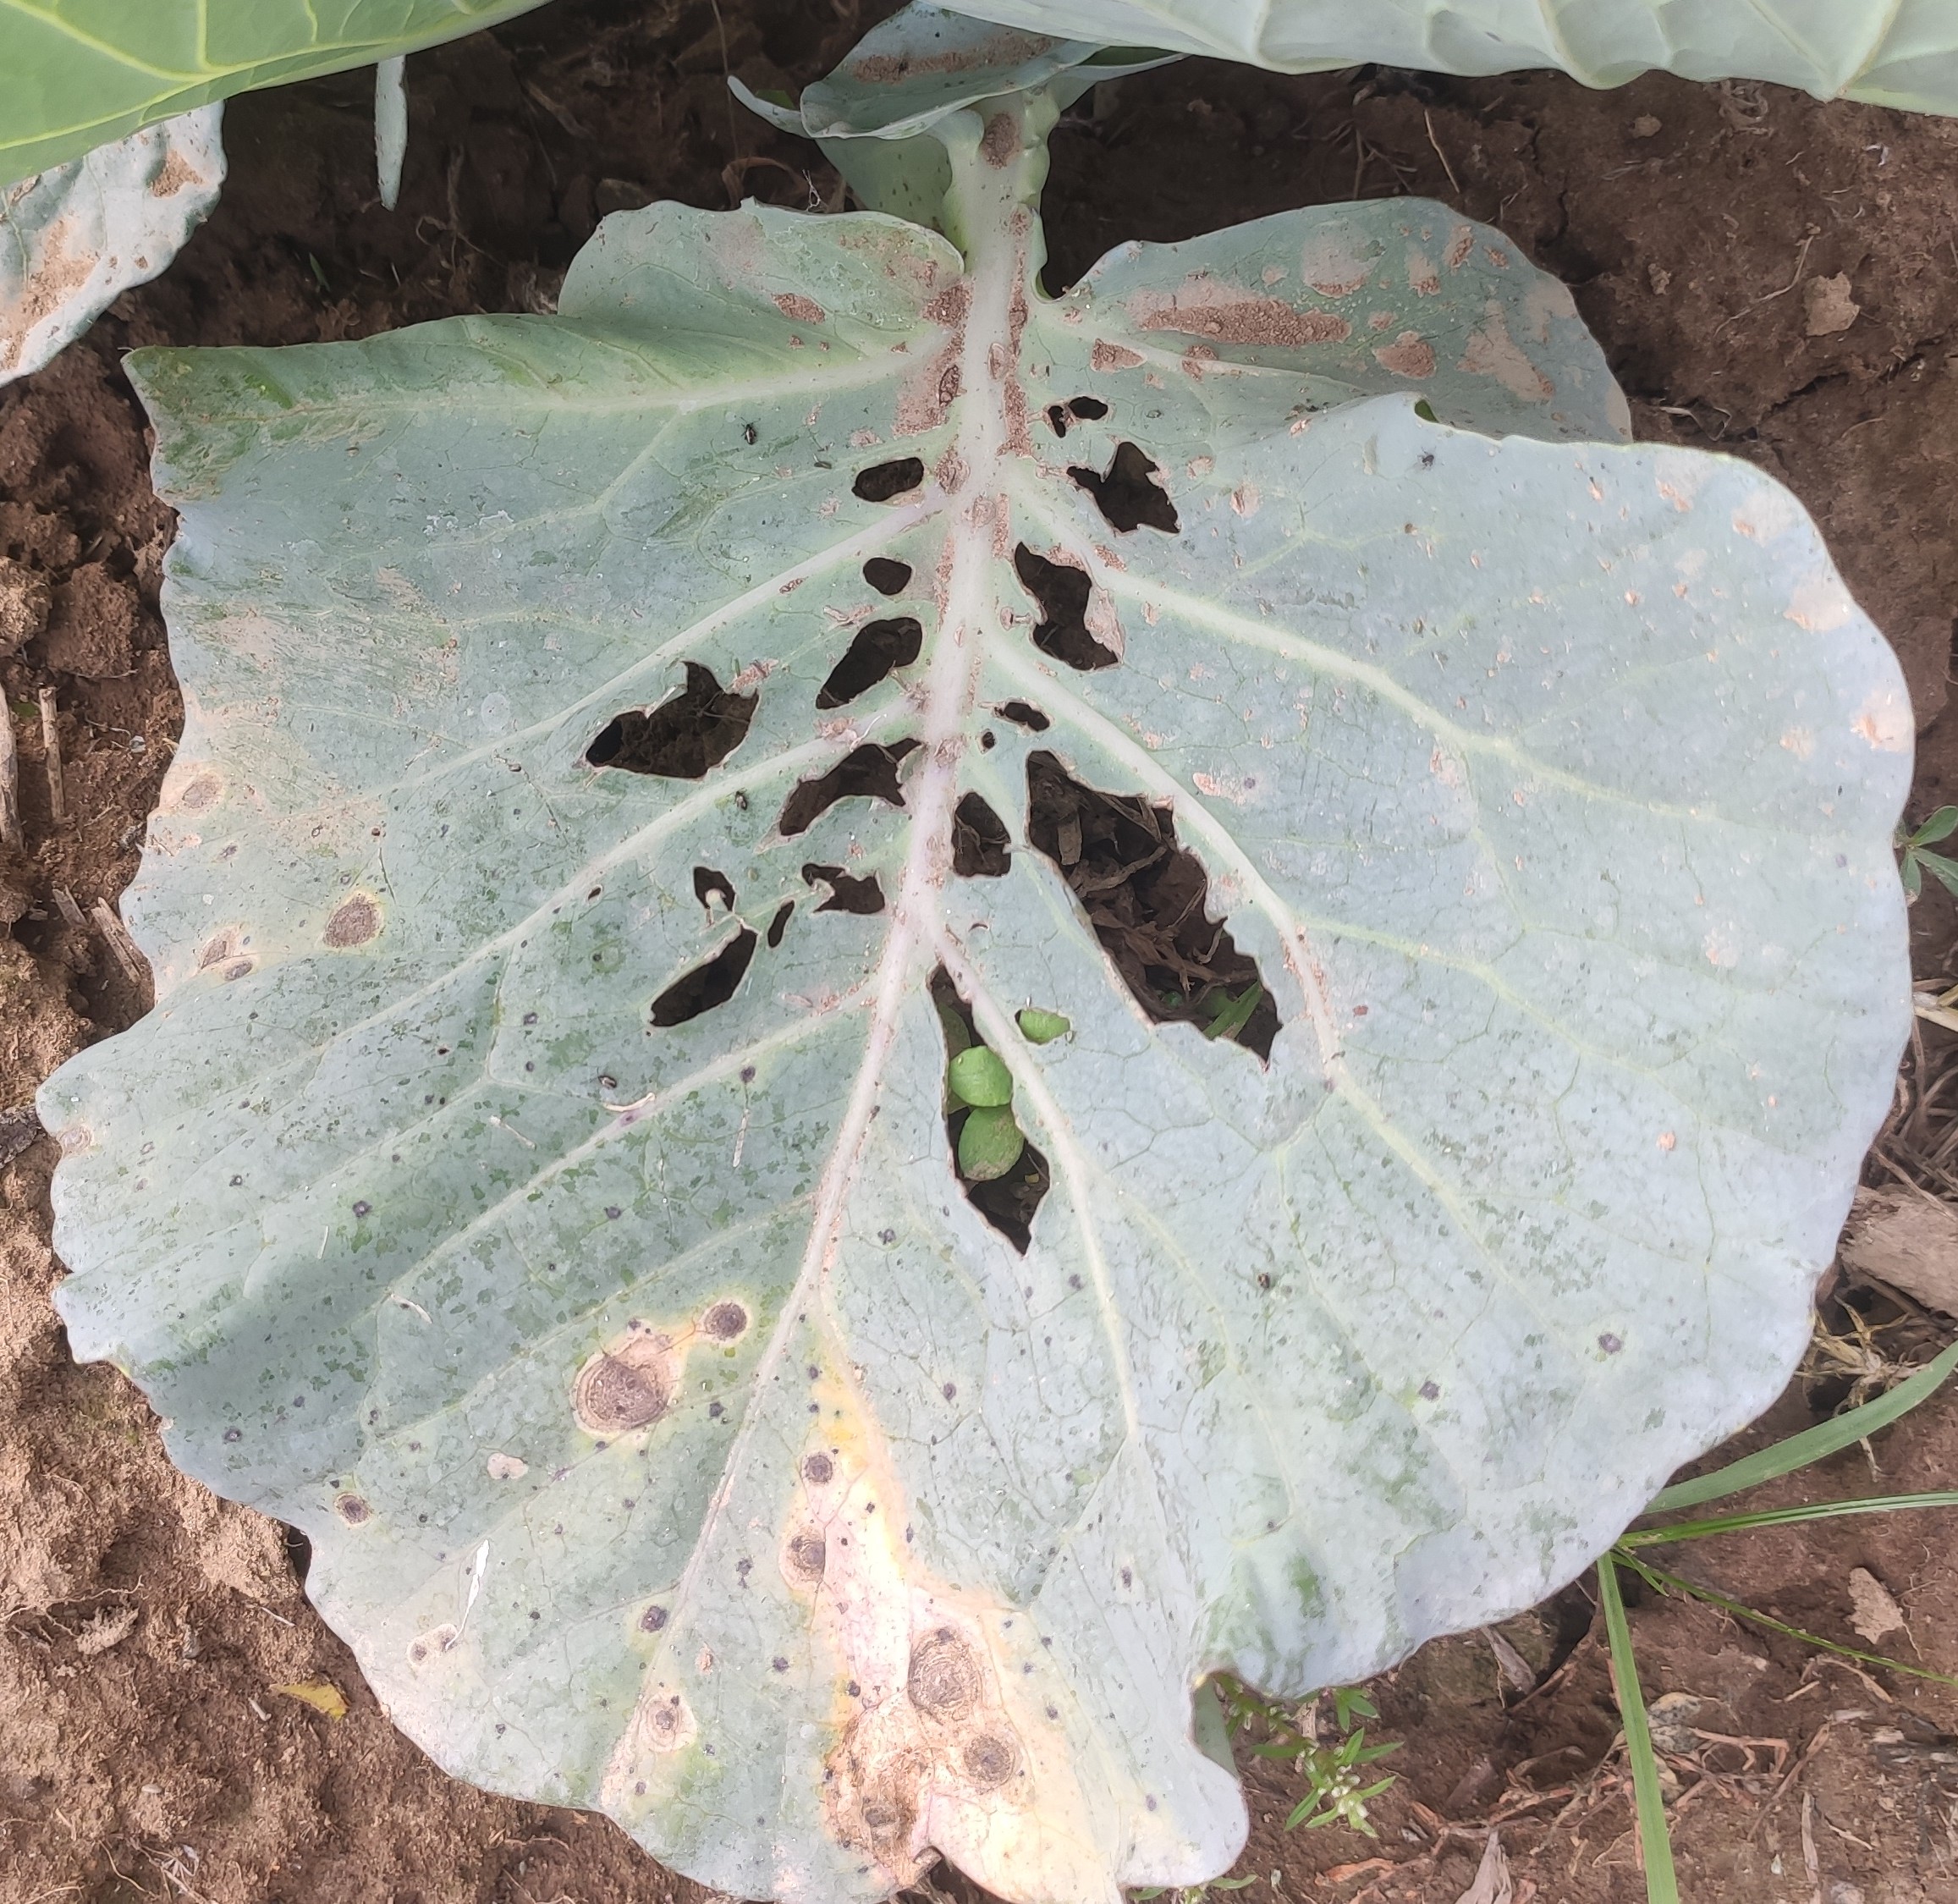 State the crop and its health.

cabbage, alternaria
